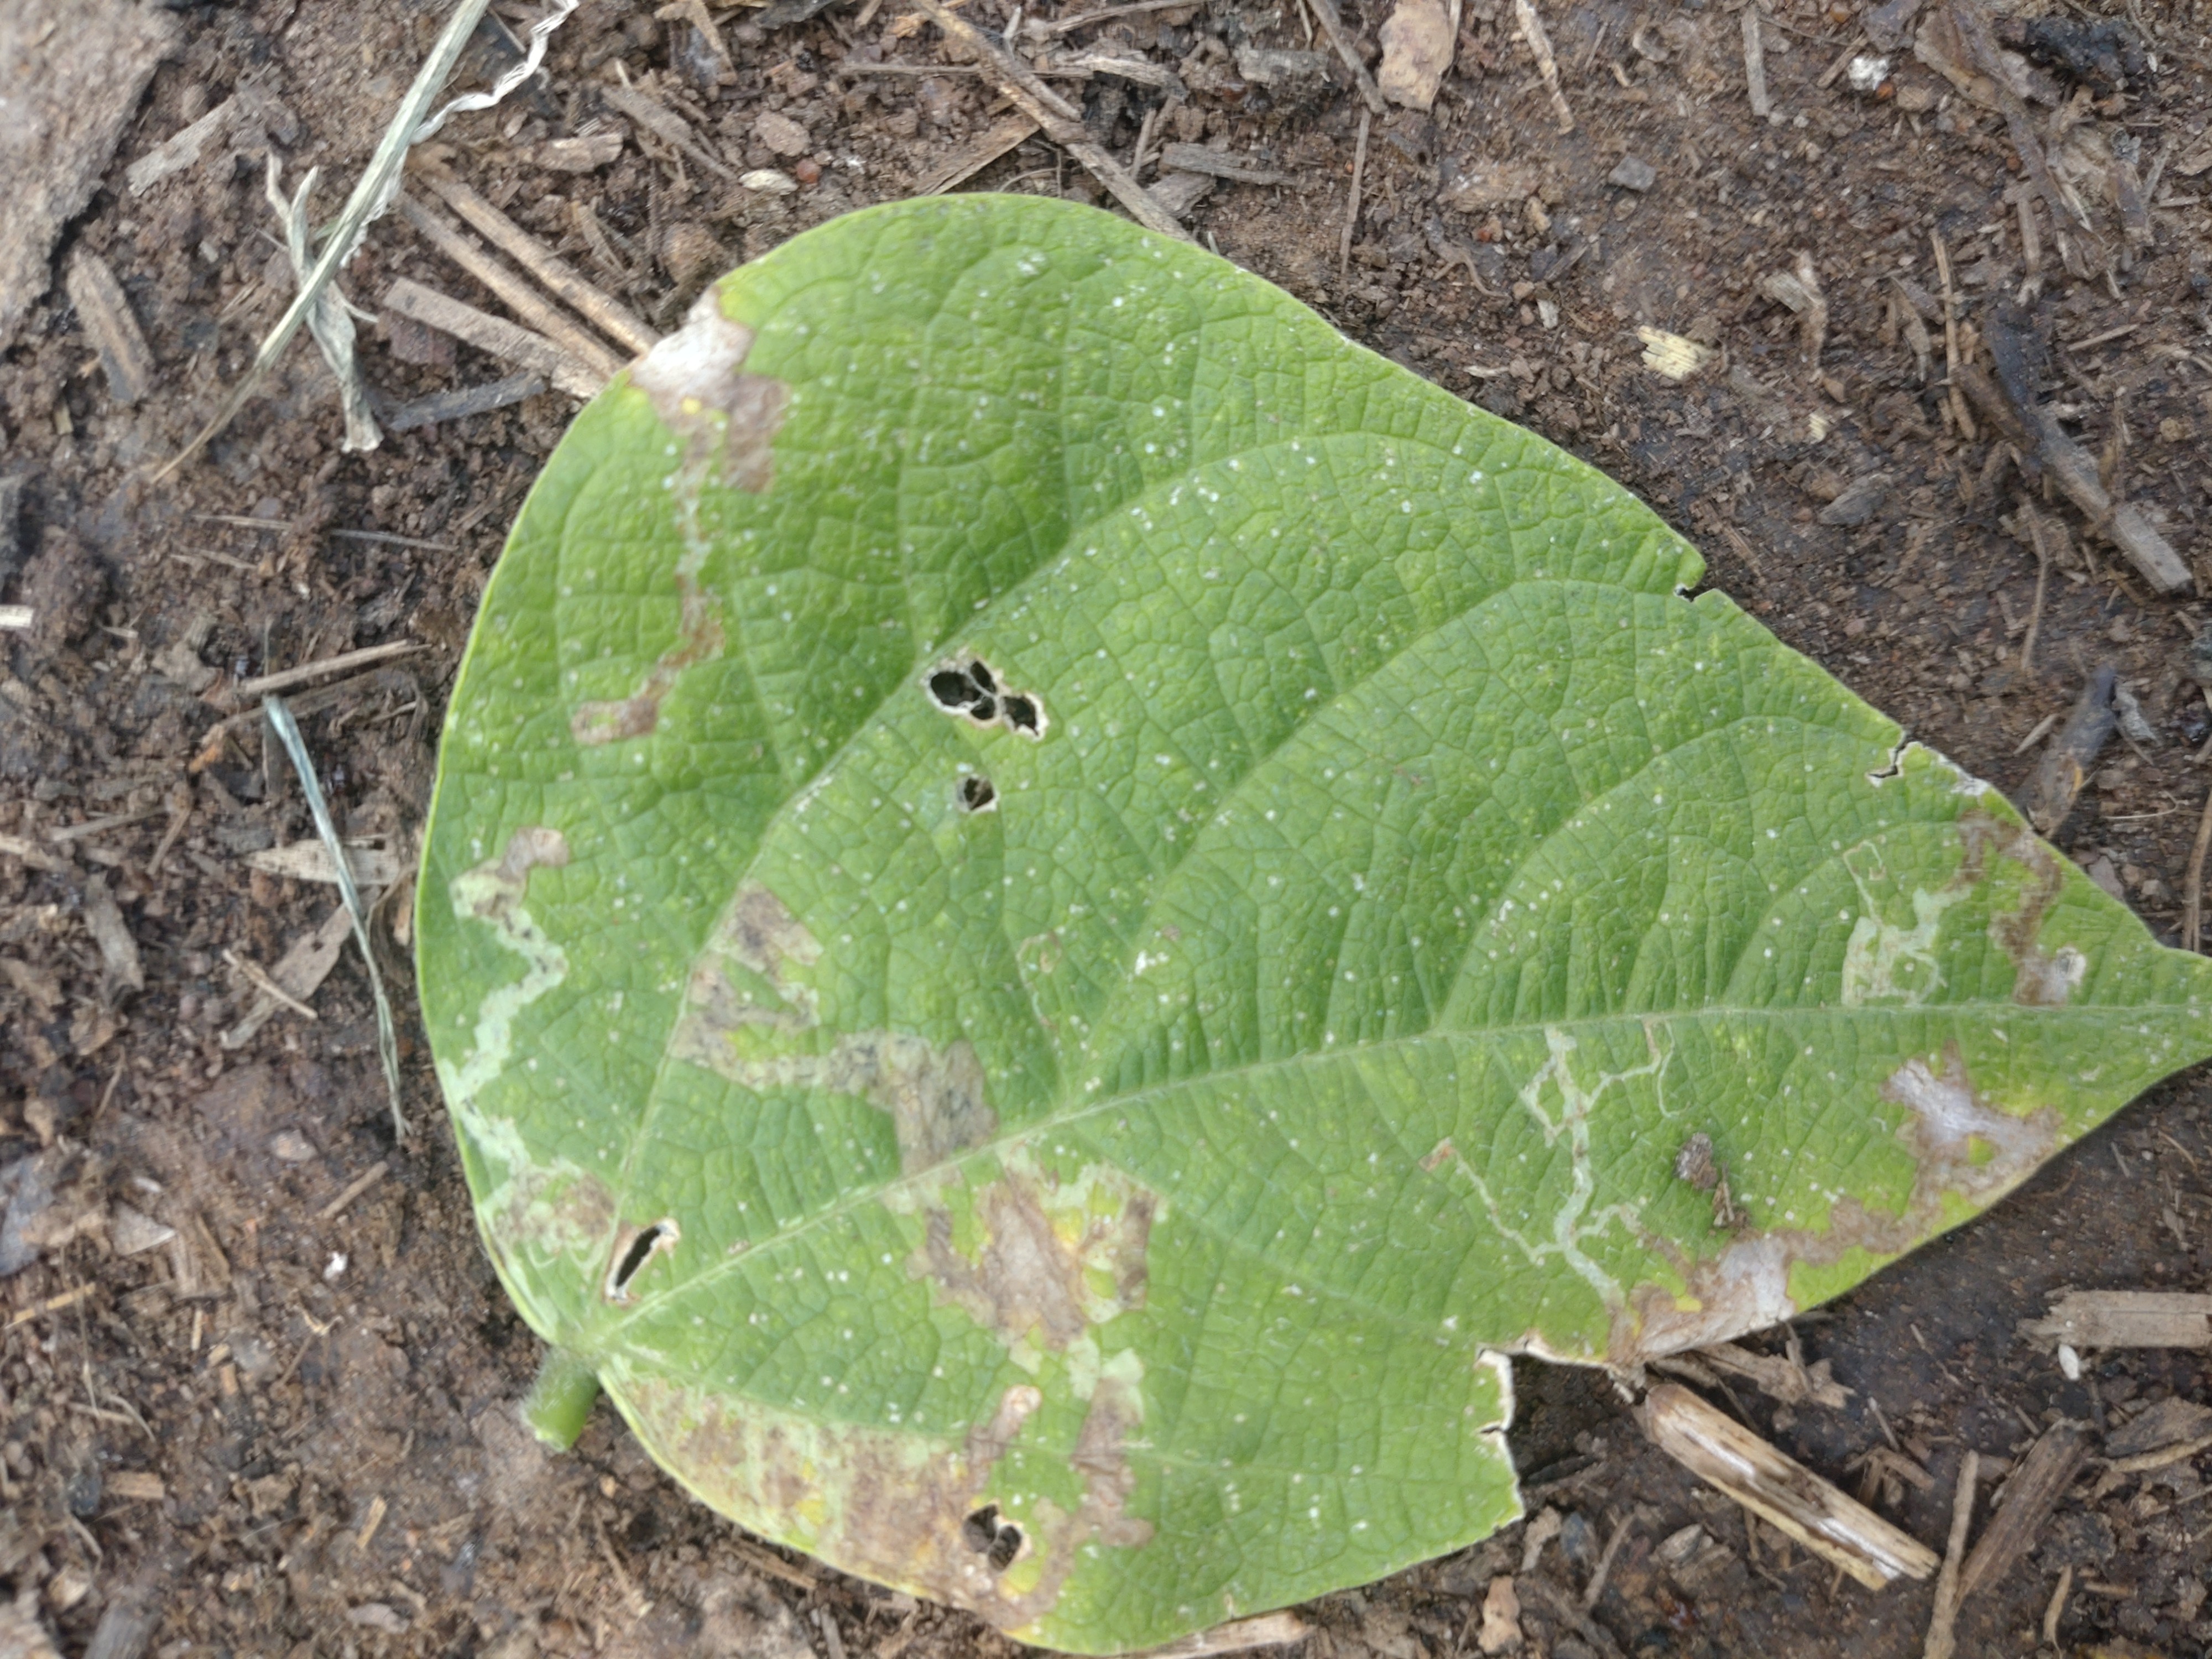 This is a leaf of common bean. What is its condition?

anthracnose
